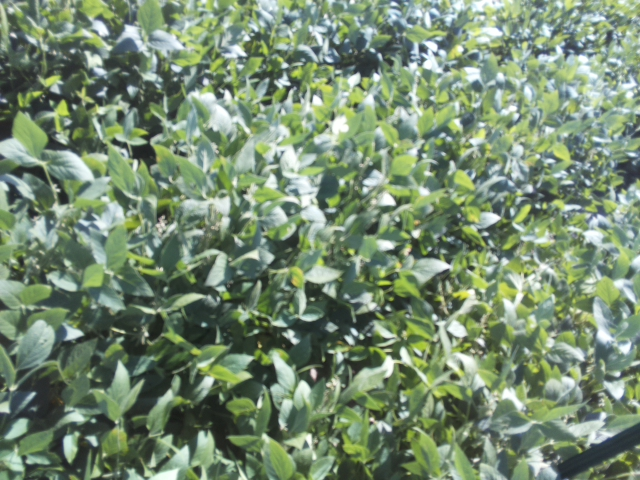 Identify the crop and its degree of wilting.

soybean, moderate turgor loss in upper canopy
